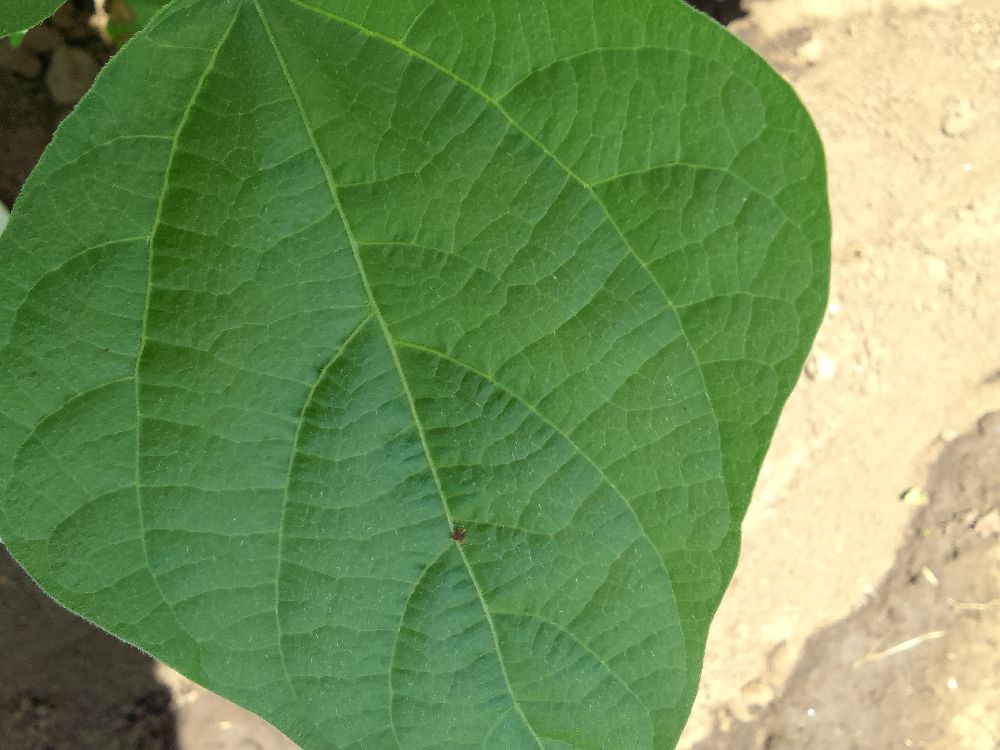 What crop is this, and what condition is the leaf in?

common bean, healthy
